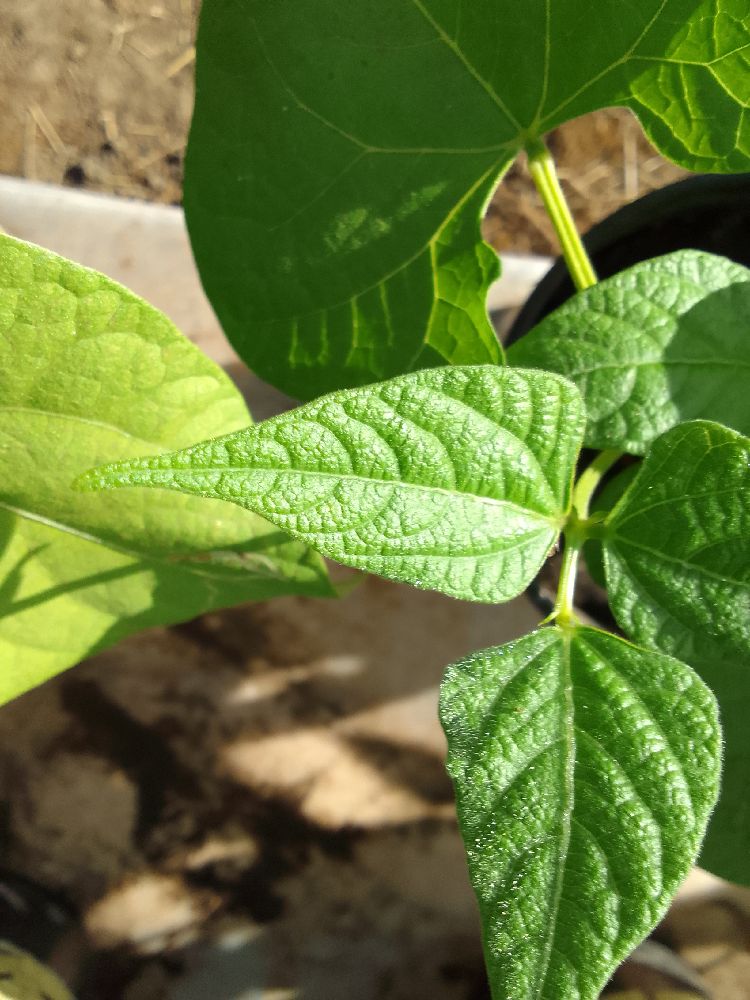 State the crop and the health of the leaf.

common bean, healthy
